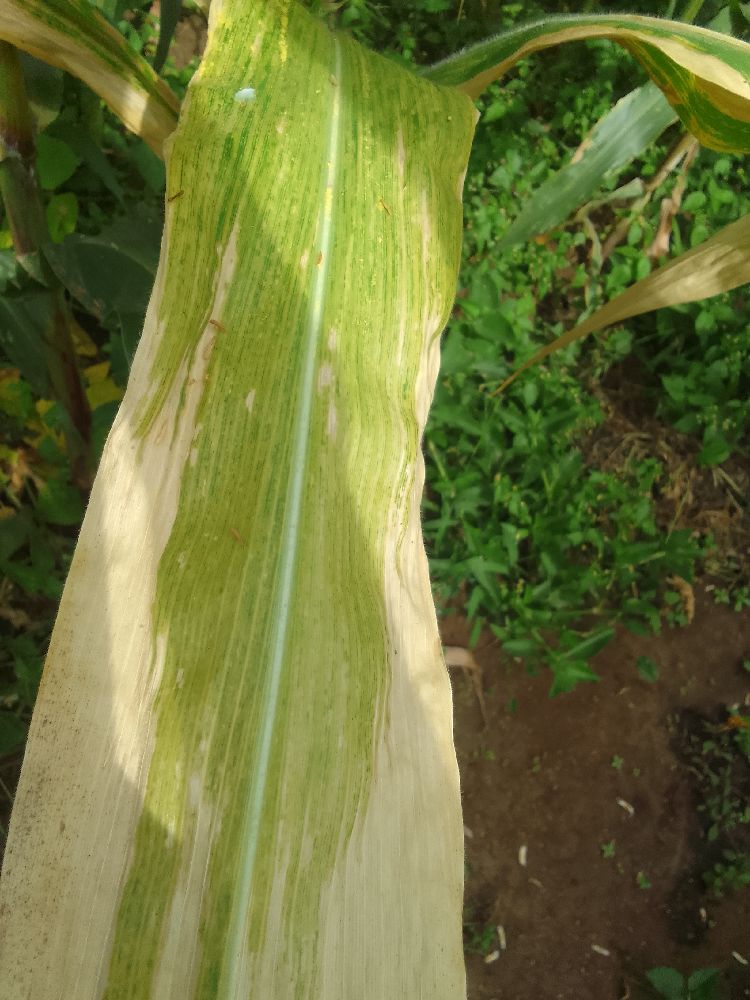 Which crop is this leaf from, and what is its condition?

maize, maize lethal necrosis
